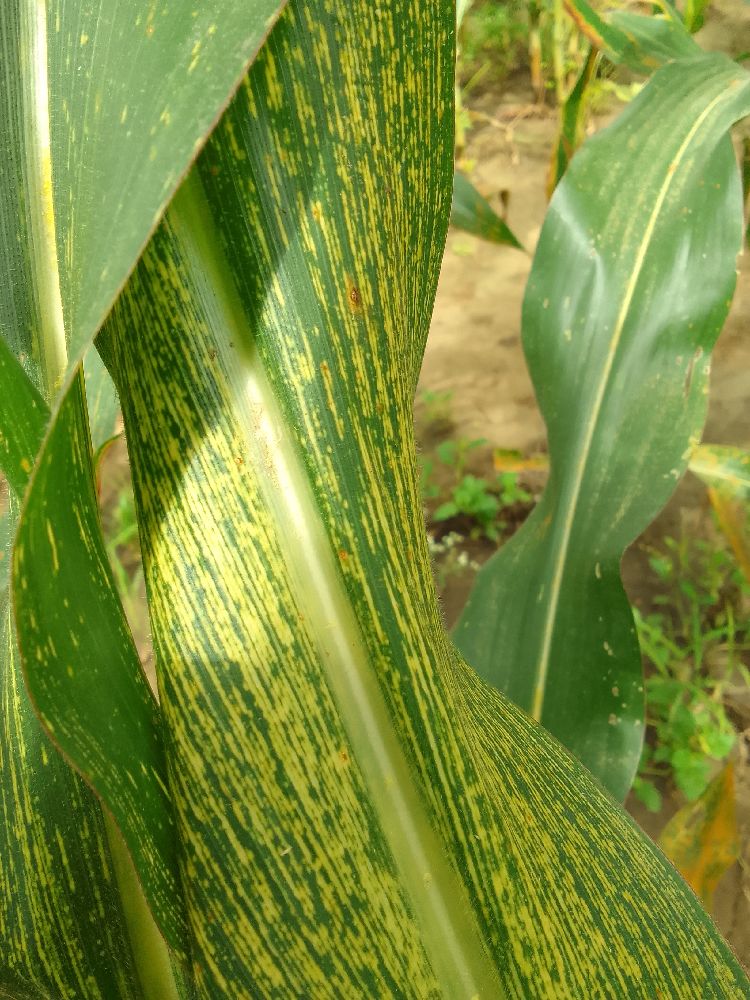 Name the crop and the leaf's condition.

maize, maize streak virus
